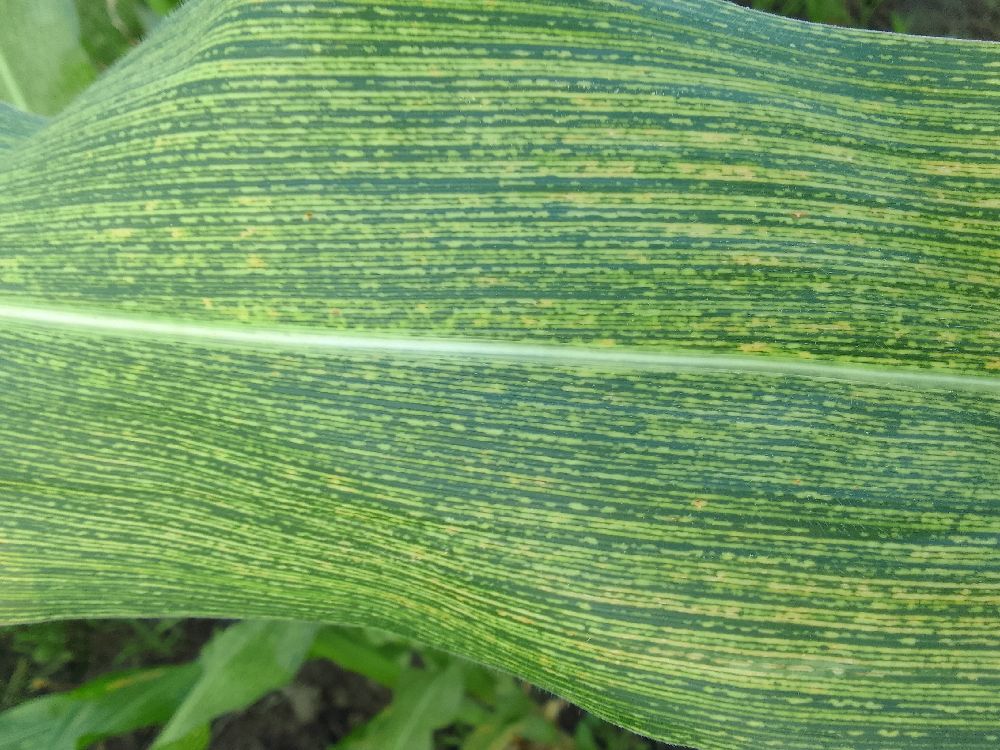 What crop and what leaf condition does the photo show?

maize, maize streak virus
